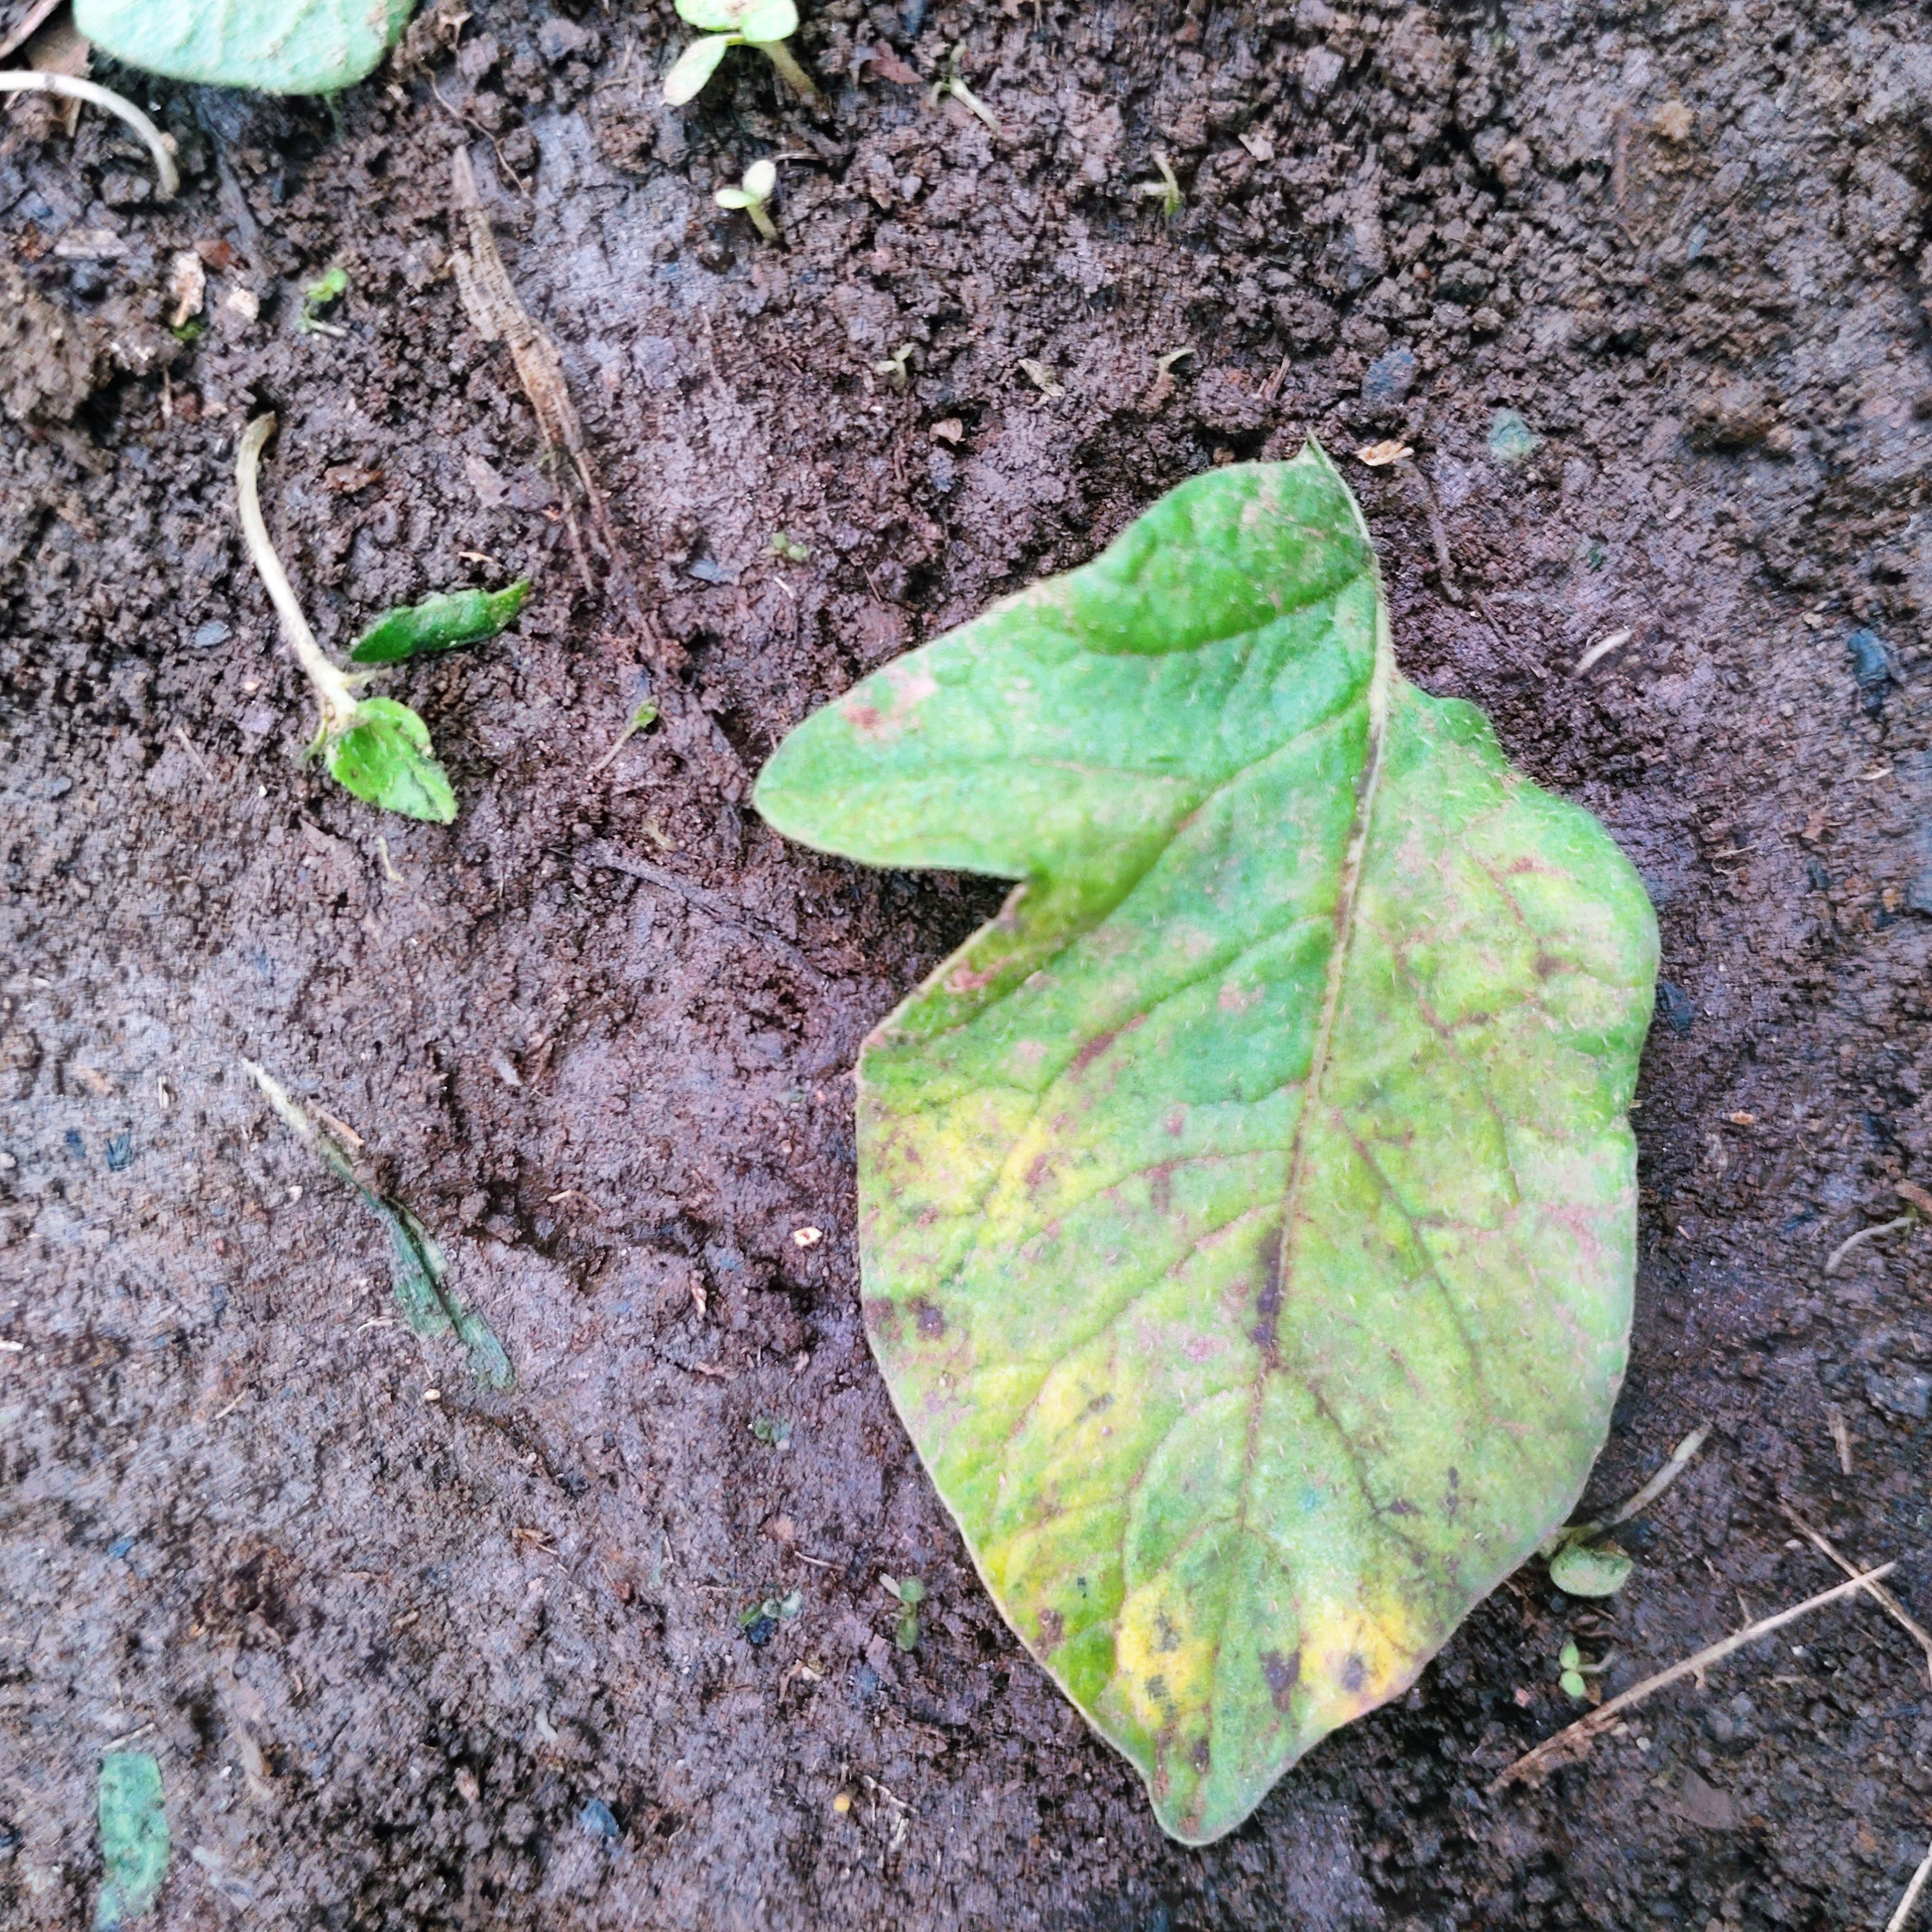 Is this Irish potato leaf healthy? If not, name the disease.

late blight
